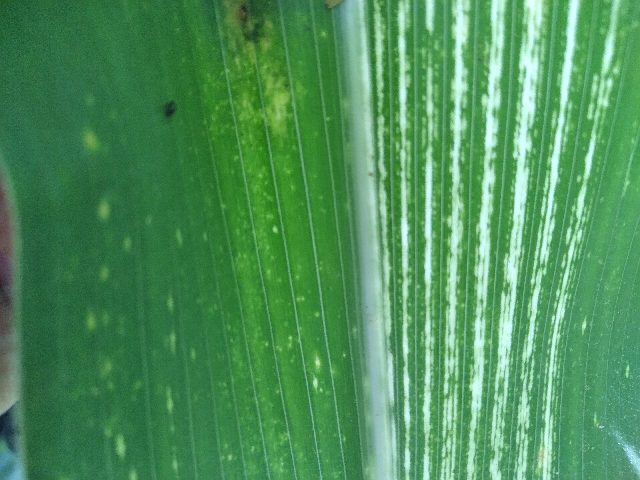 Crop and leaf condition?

maize, maize streak virus
